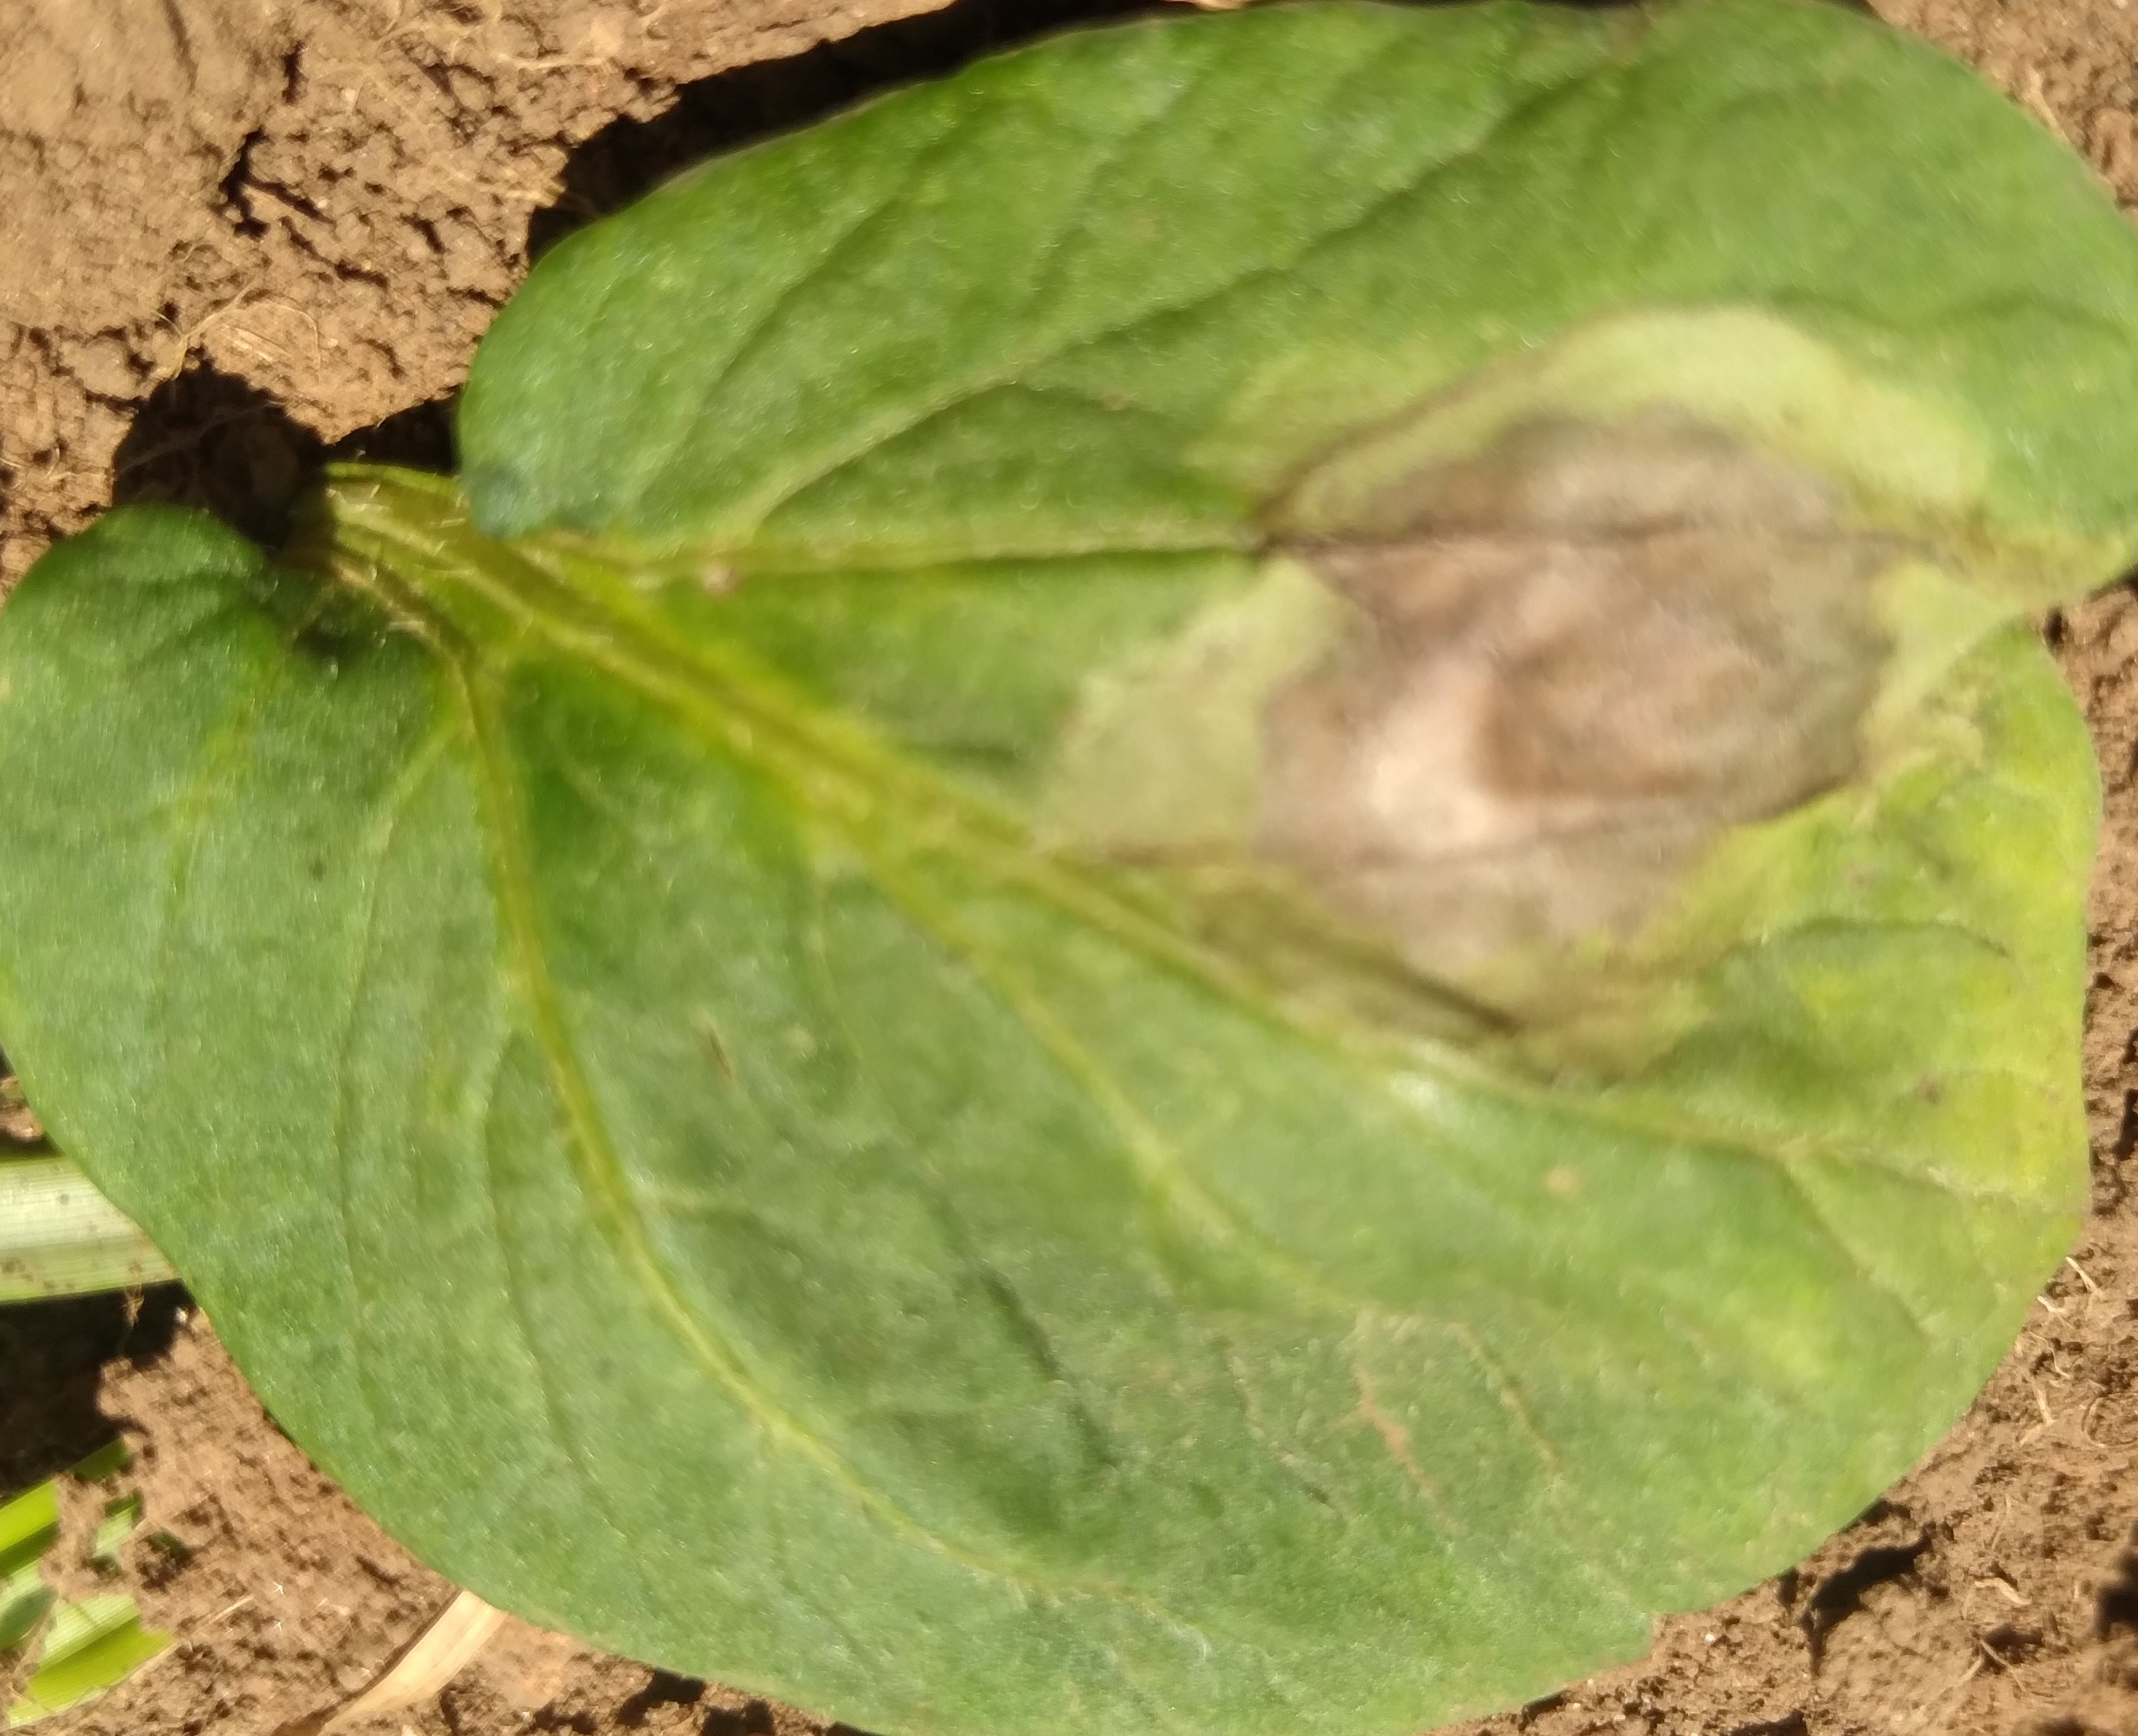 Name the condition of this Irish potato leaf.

early blight
